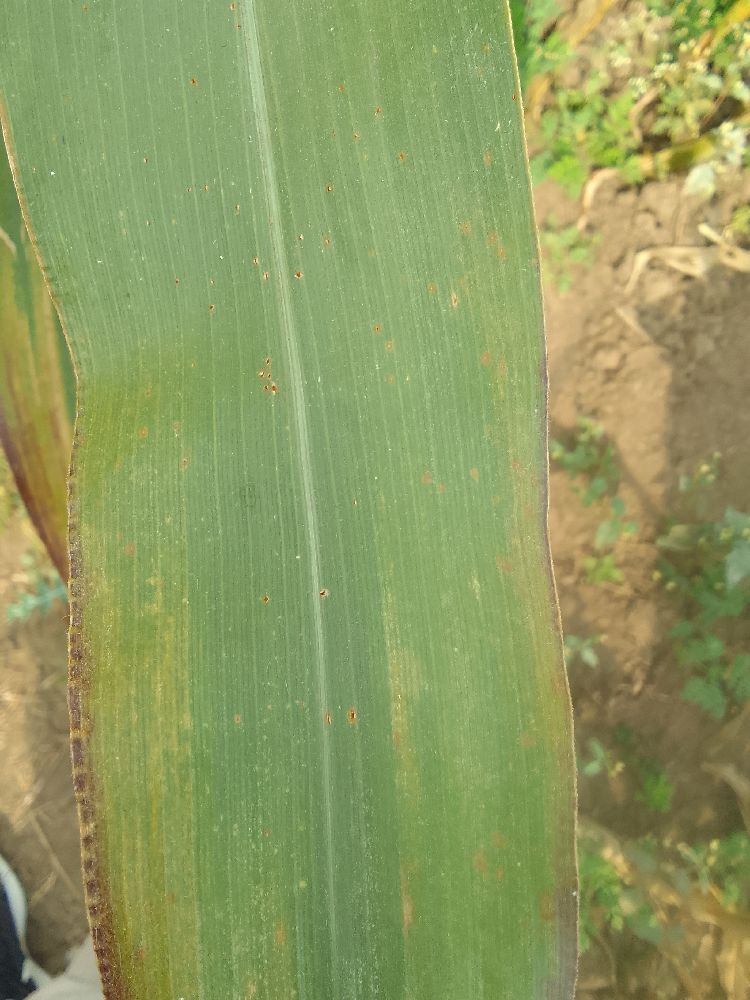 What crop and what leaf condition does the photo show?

maize, healthy
